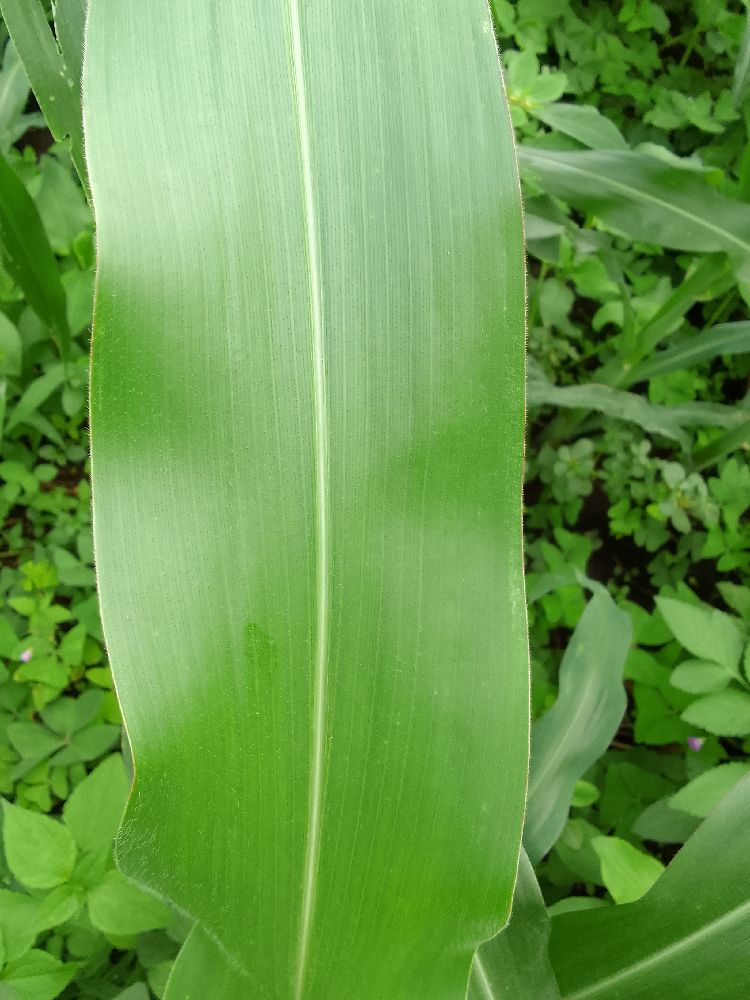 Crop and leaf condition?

maize, healthy
